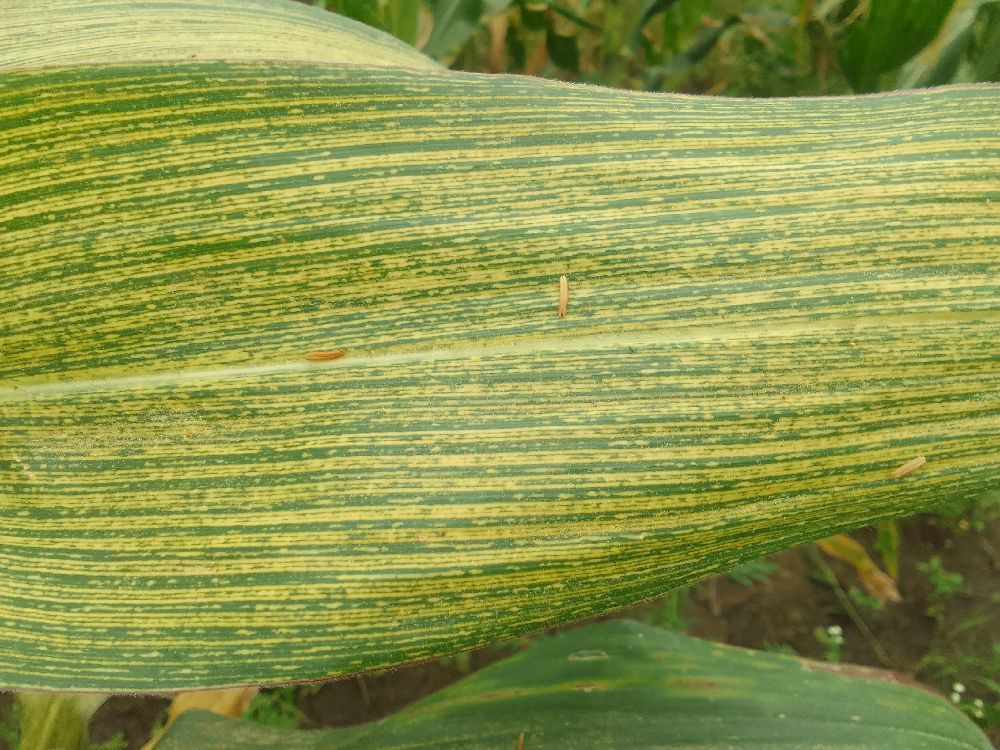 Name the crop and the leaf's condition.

maize, maize streak virus
